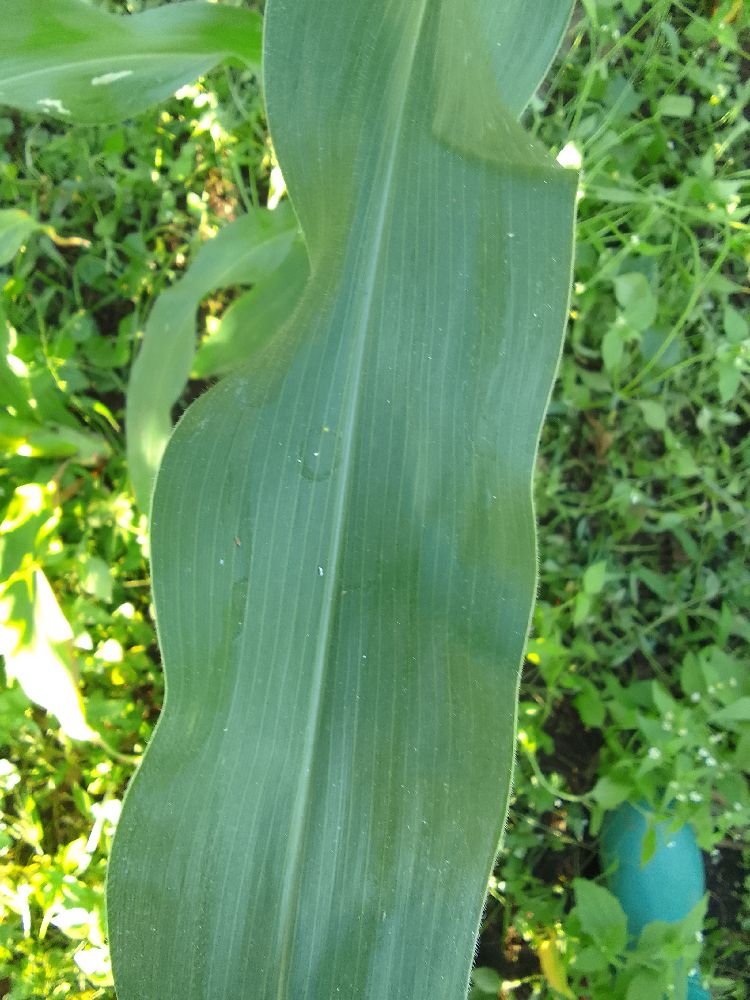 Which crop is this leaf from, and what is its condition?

maize, healthy
